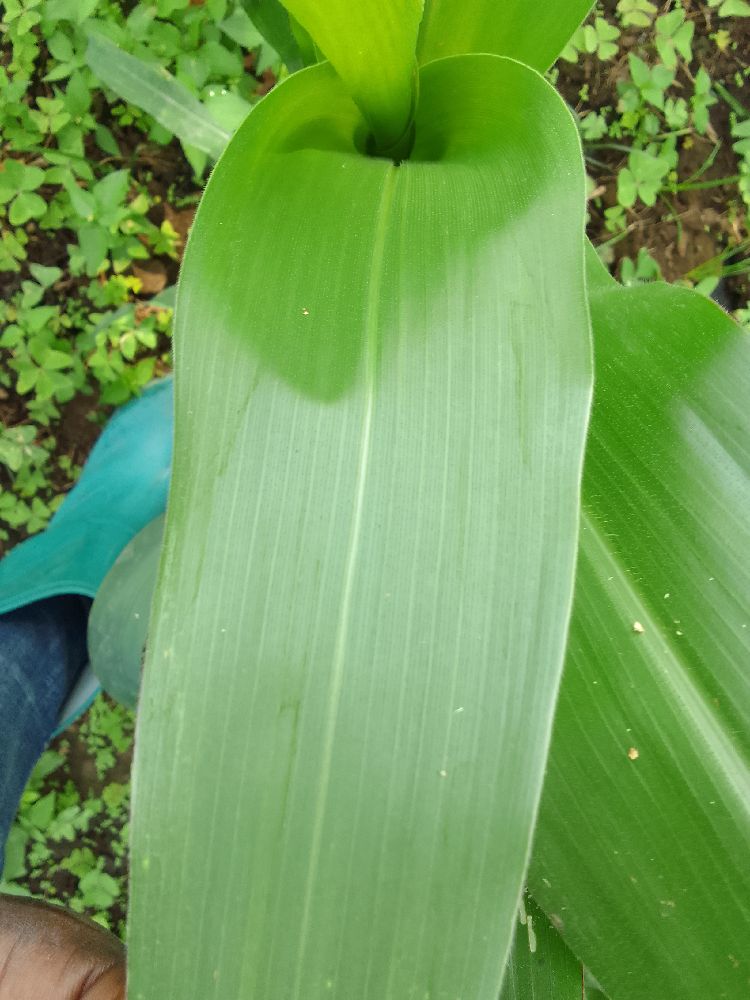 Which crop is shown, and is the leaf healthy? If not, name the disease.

maize, healthy
